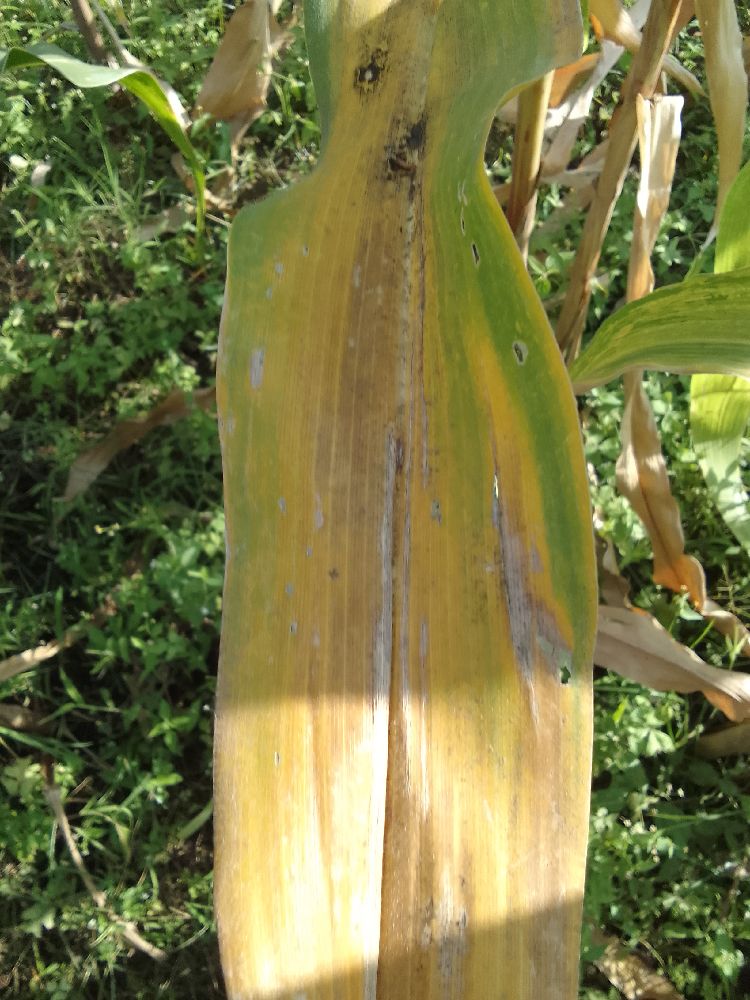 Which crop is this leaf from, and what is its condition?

maize, maize lethal necrosis
